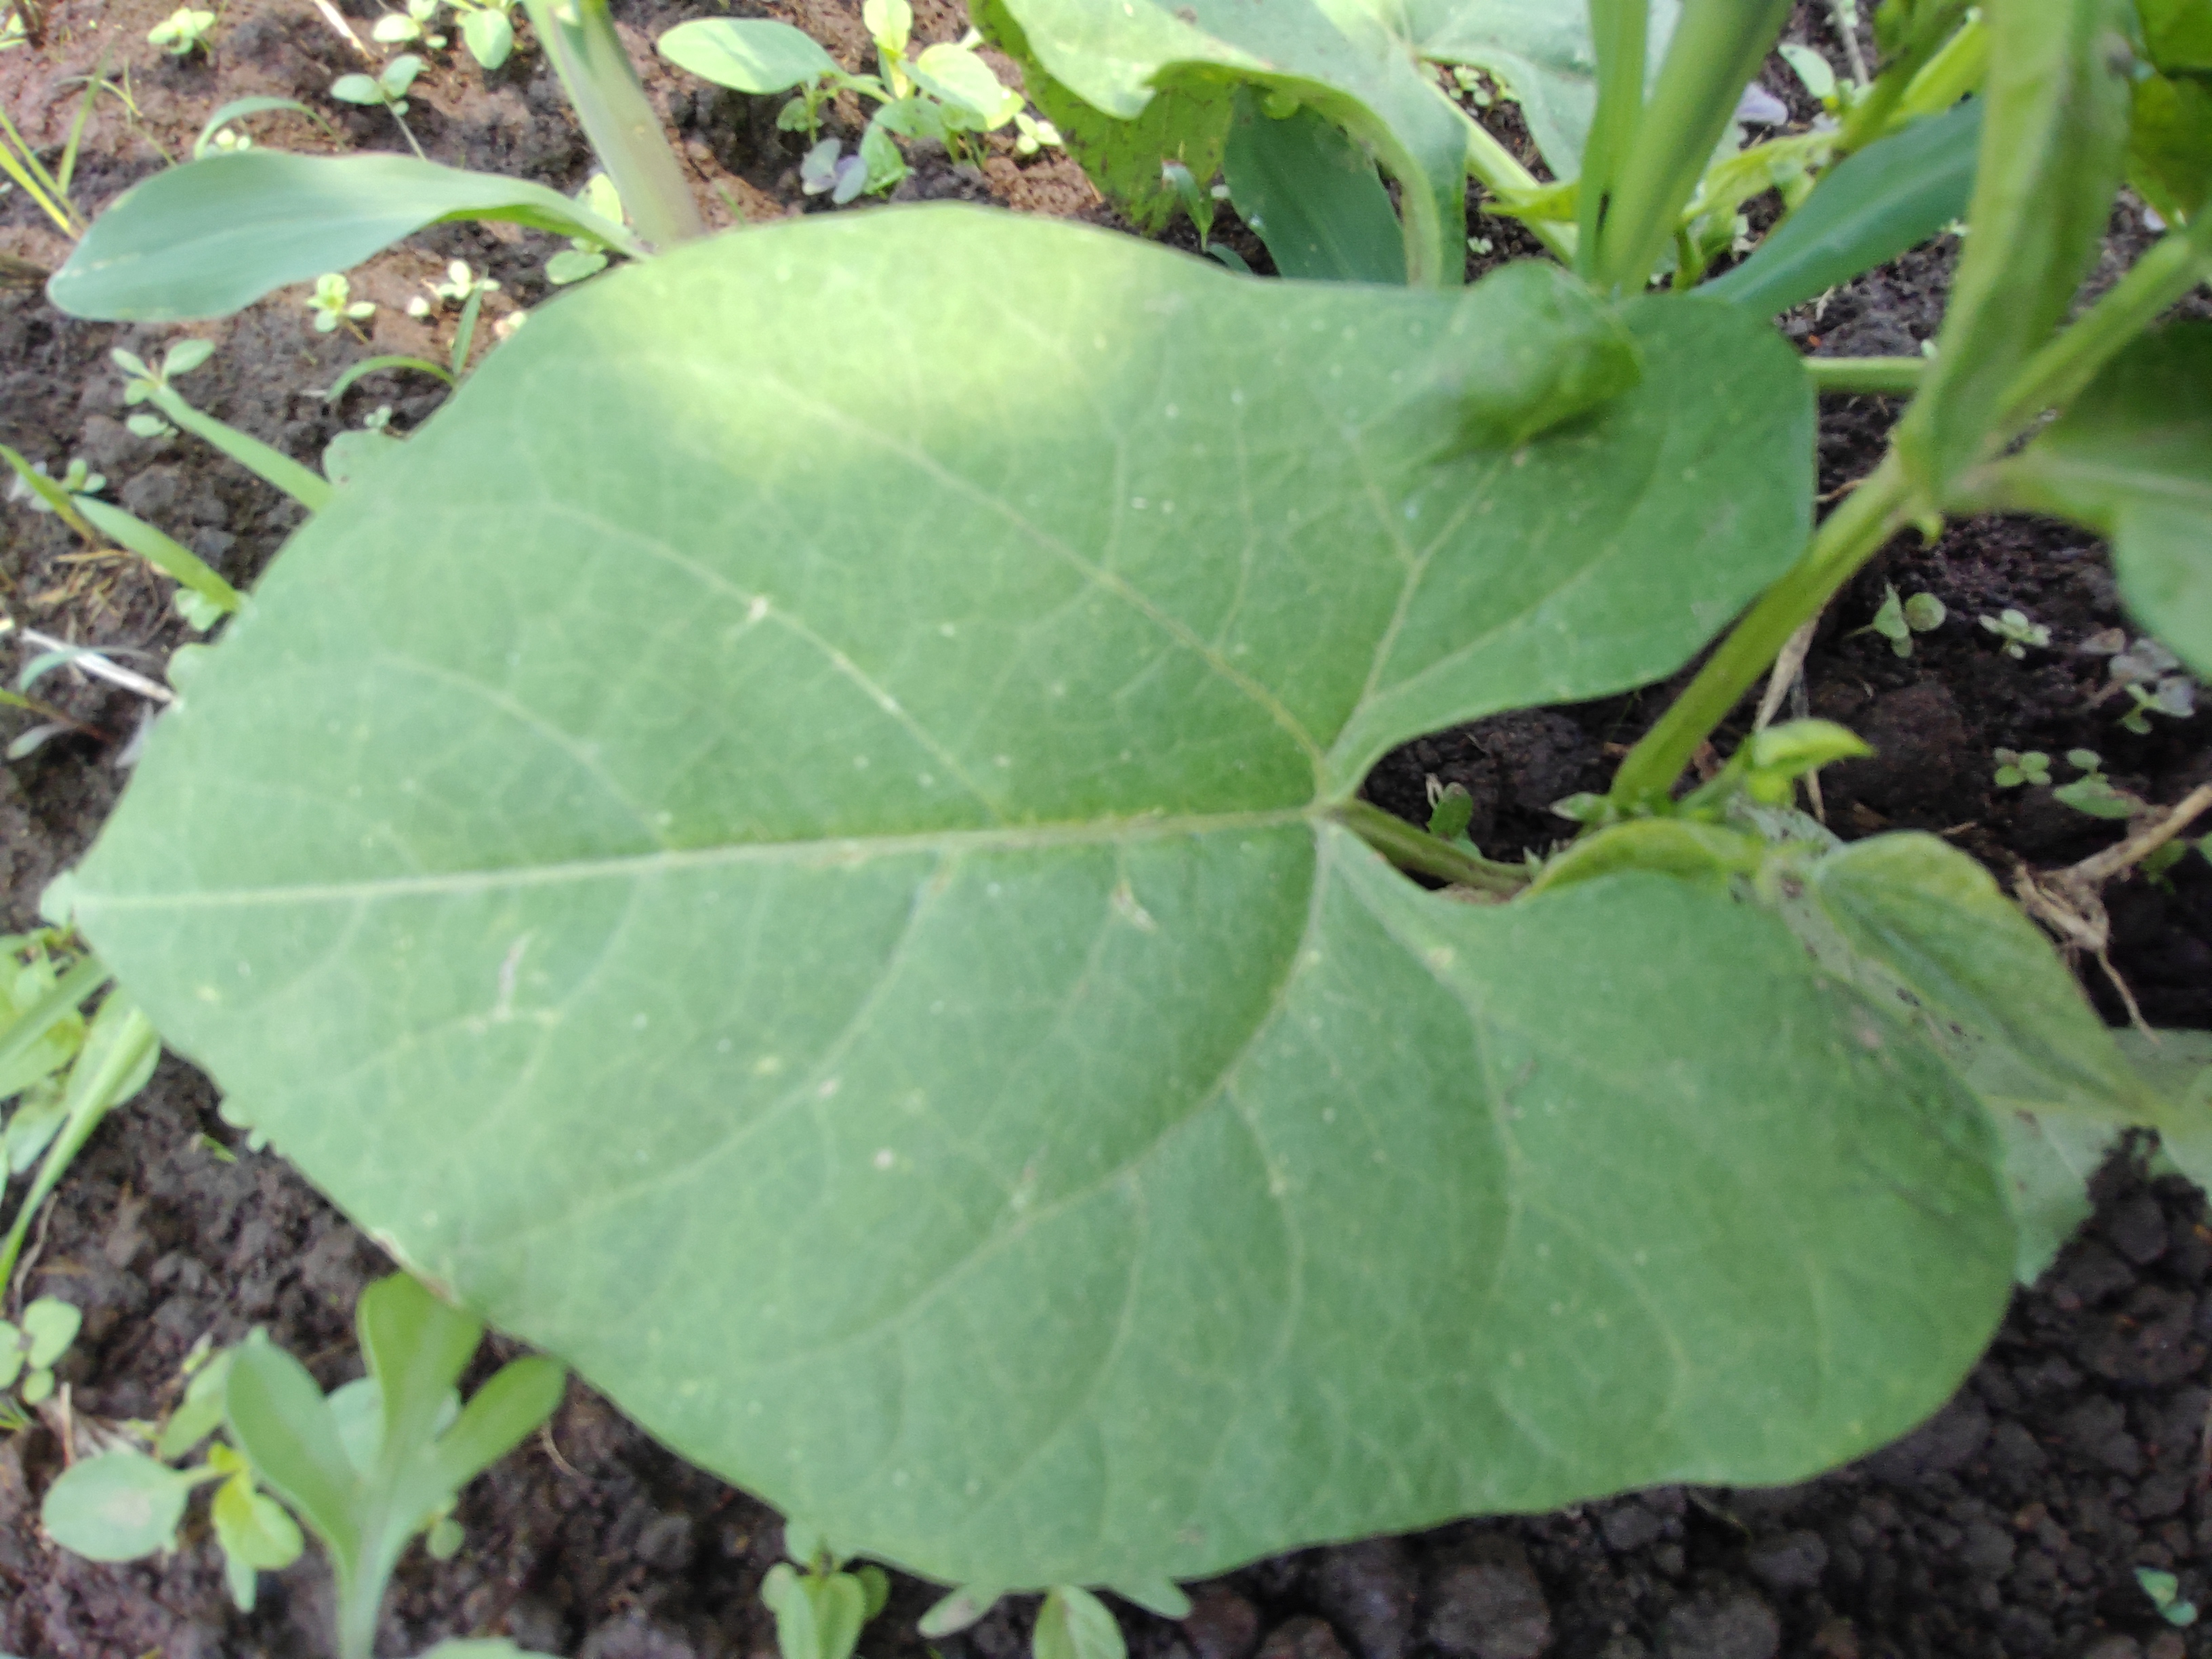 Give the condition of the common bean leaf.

healthy
